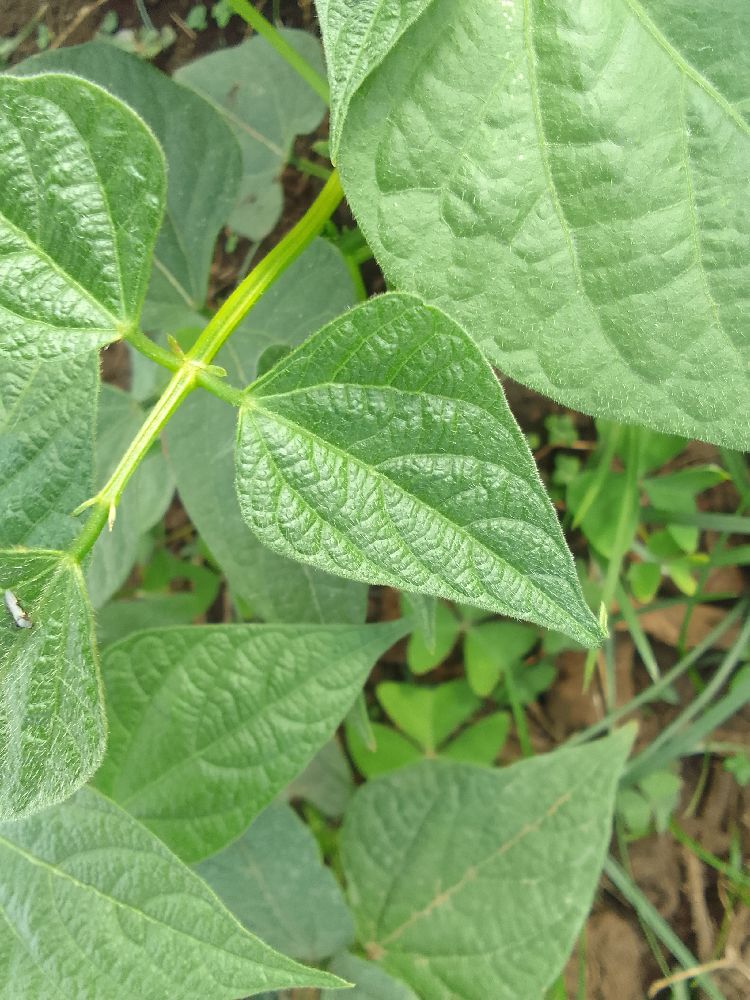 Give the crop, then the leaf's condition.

common bean, healthy
